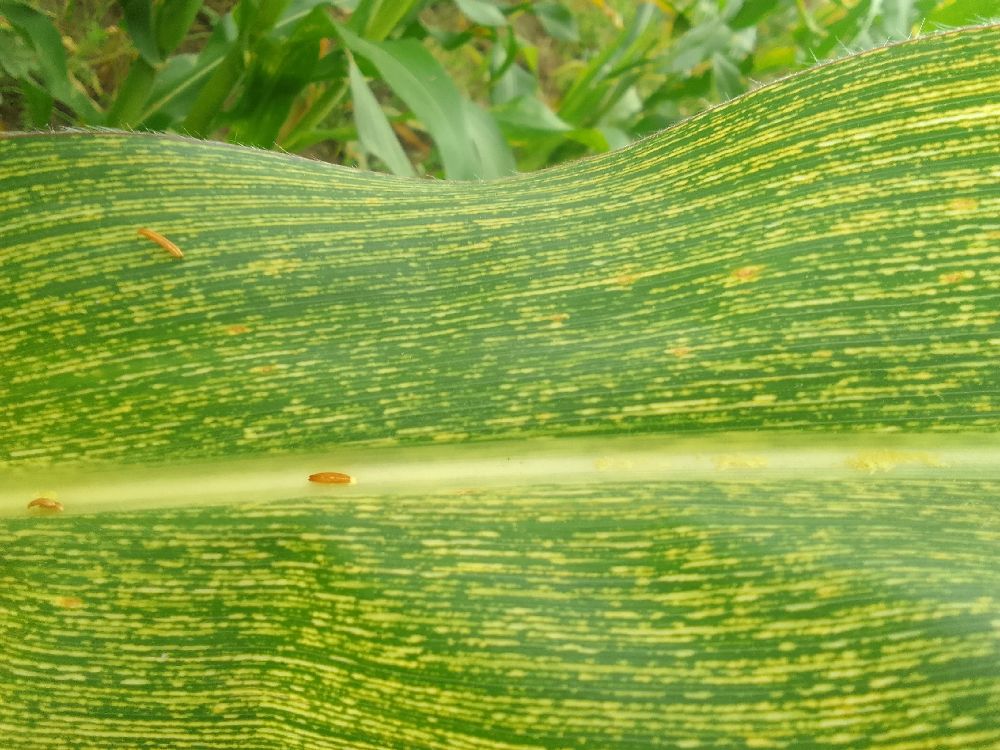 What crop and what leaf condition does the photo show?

maize, maize streak virus
